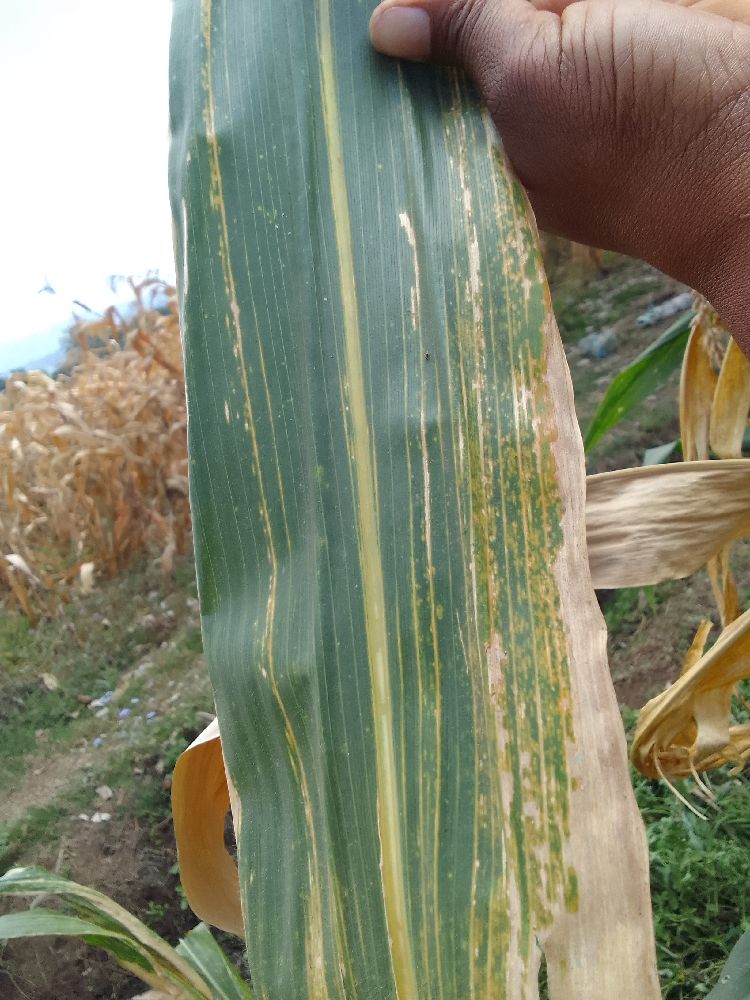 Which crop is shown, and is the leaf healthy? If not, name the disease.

maize, maize lethal necrosis
